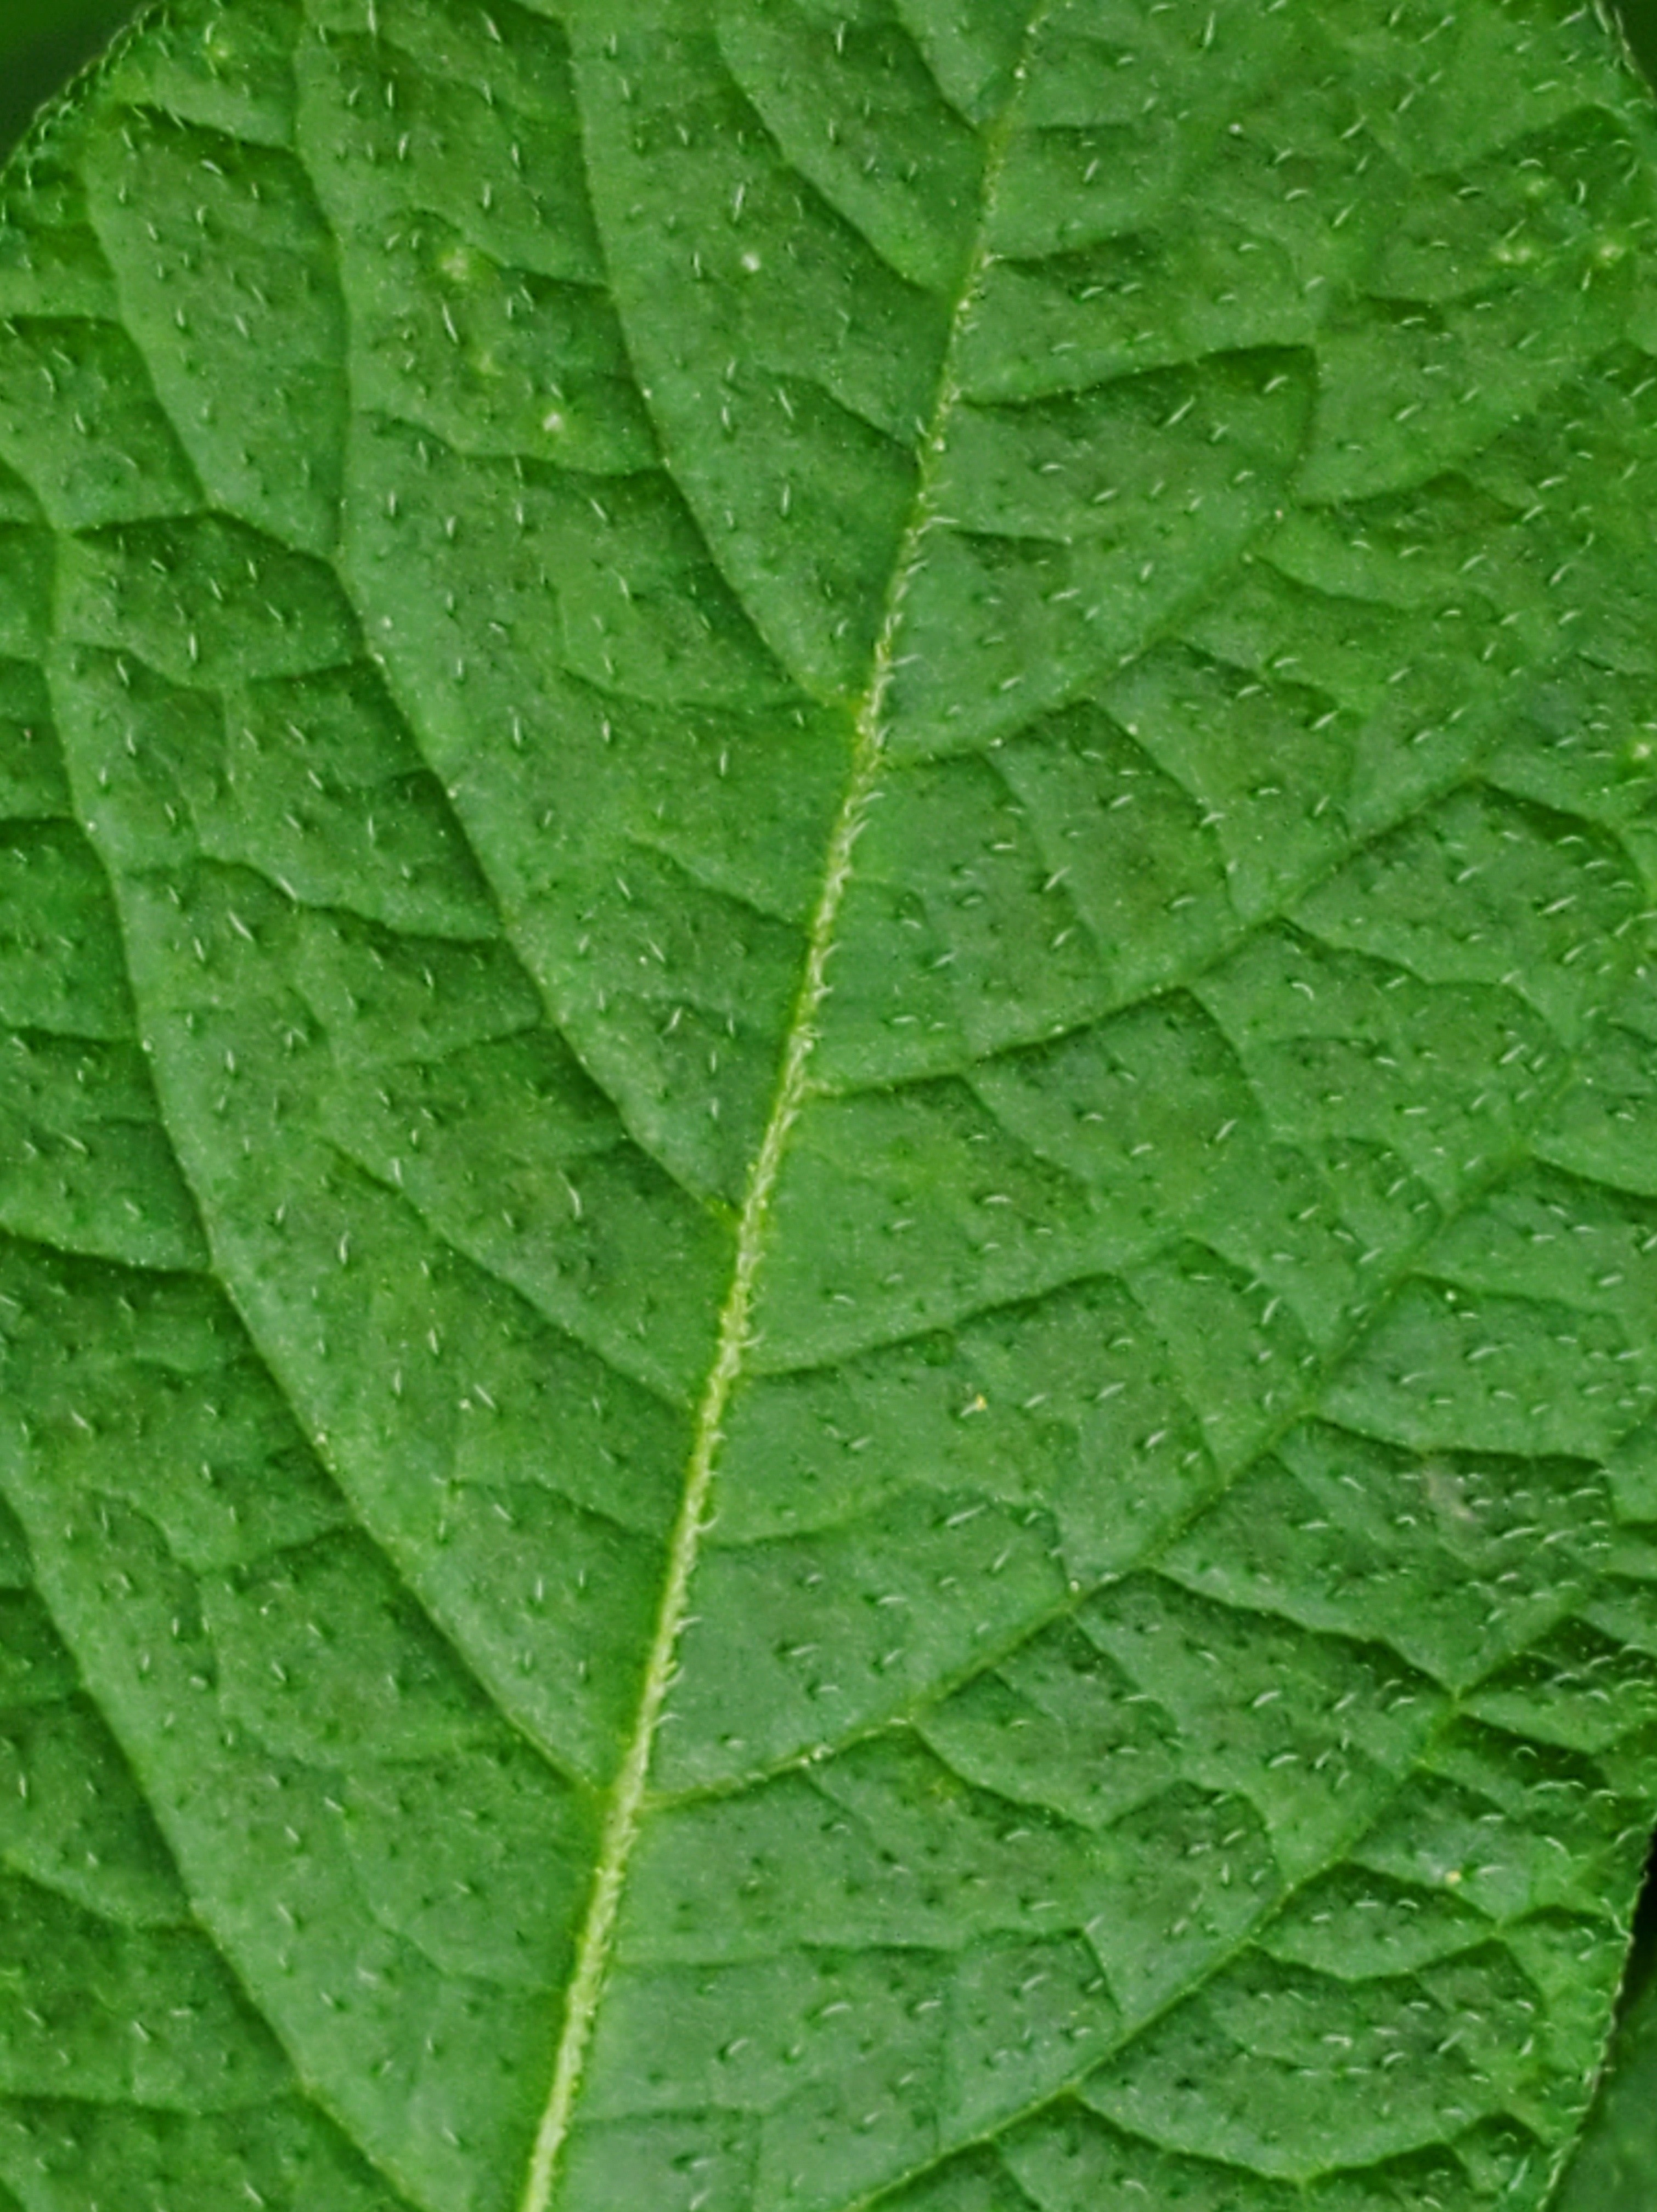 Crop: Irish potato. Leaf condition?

healthy
